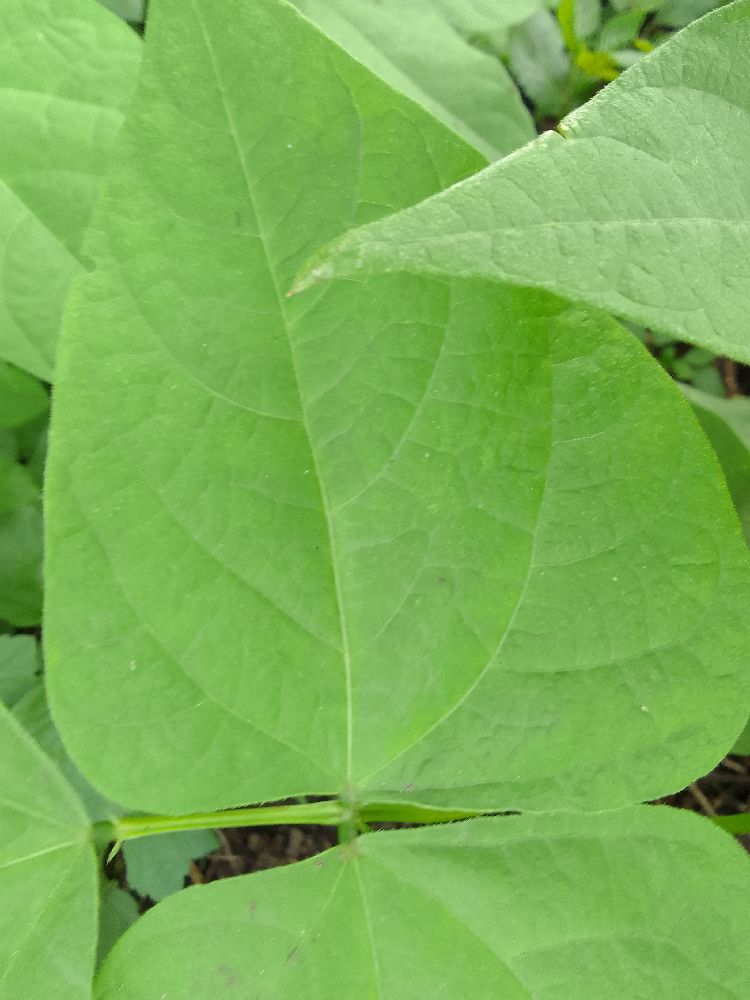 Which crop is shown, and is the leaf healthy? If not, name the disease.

common bean, healthy
